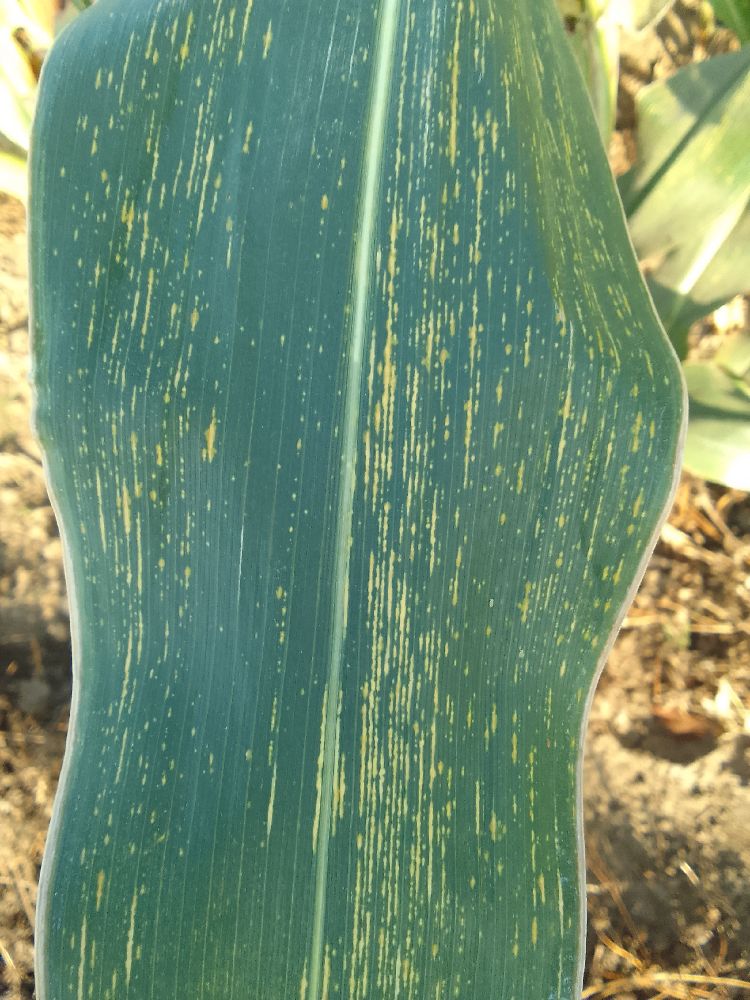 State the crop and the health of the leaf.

maize, maize streak virus
